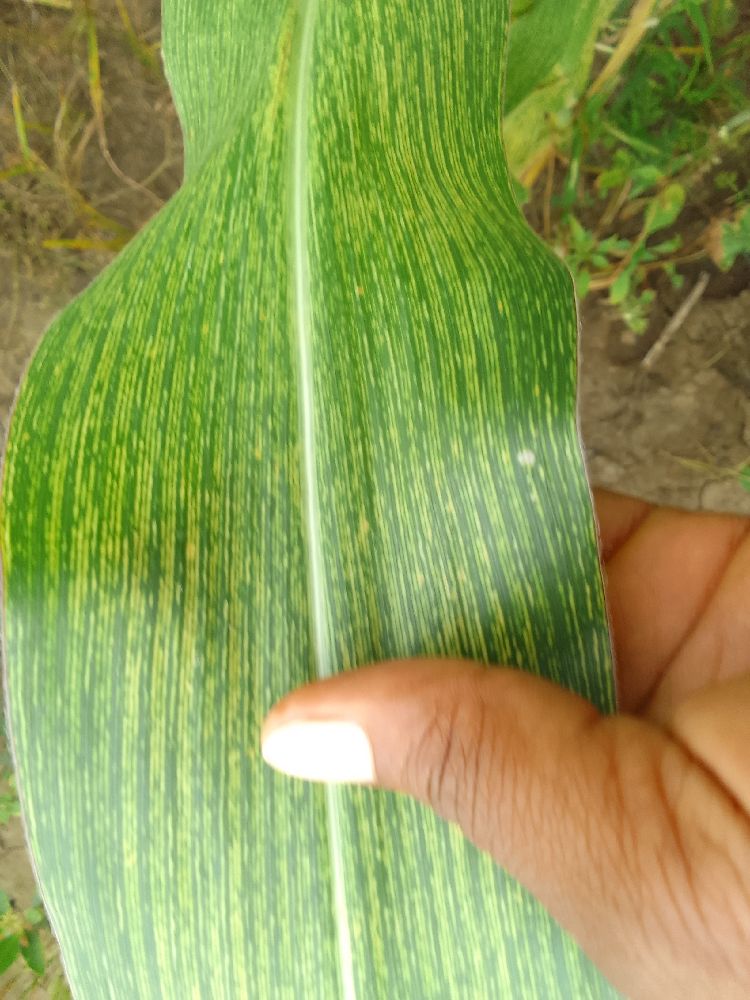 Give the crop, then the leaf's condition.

maize, maize streak virus
